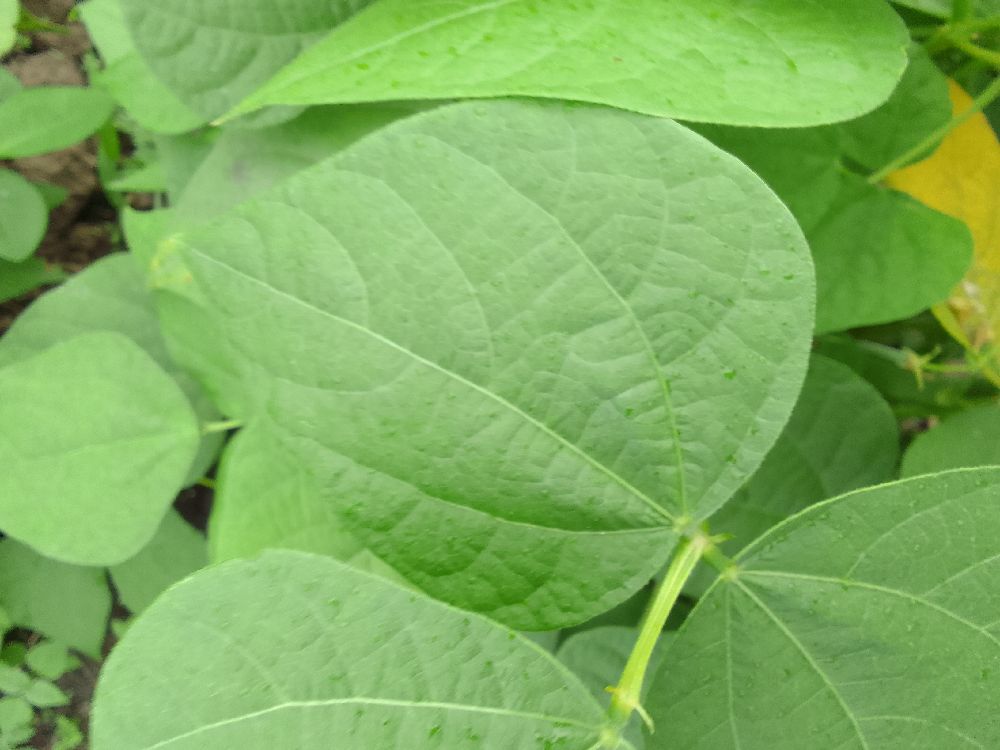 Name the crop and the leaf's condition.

common bean, healthy
